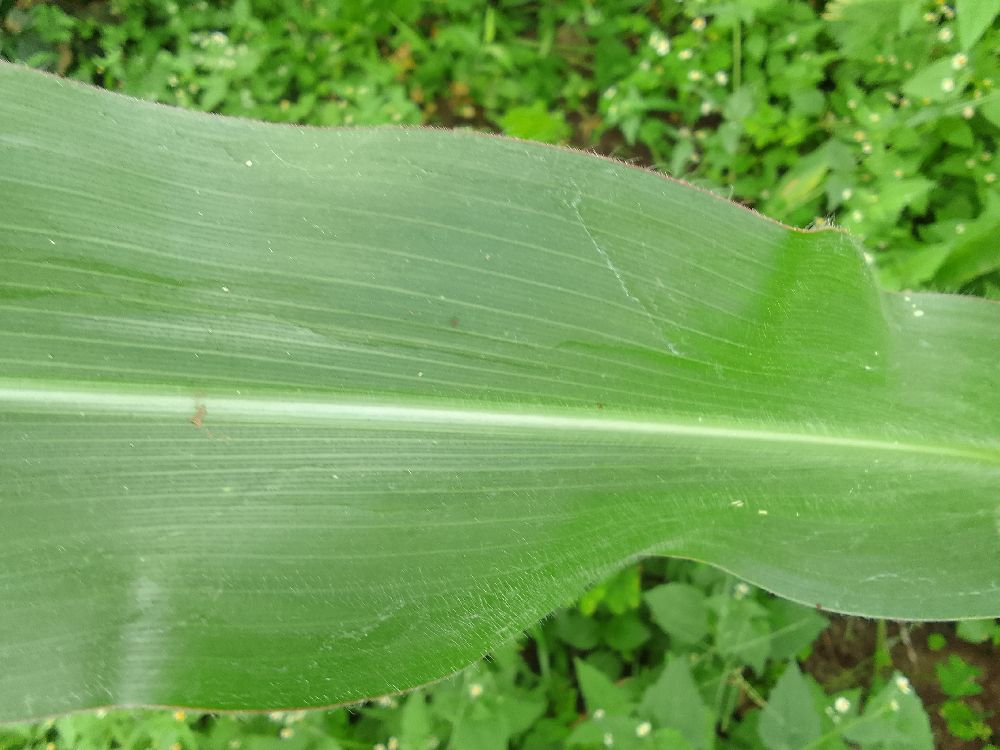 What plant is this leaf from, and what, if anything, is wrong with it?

maize, healthy
